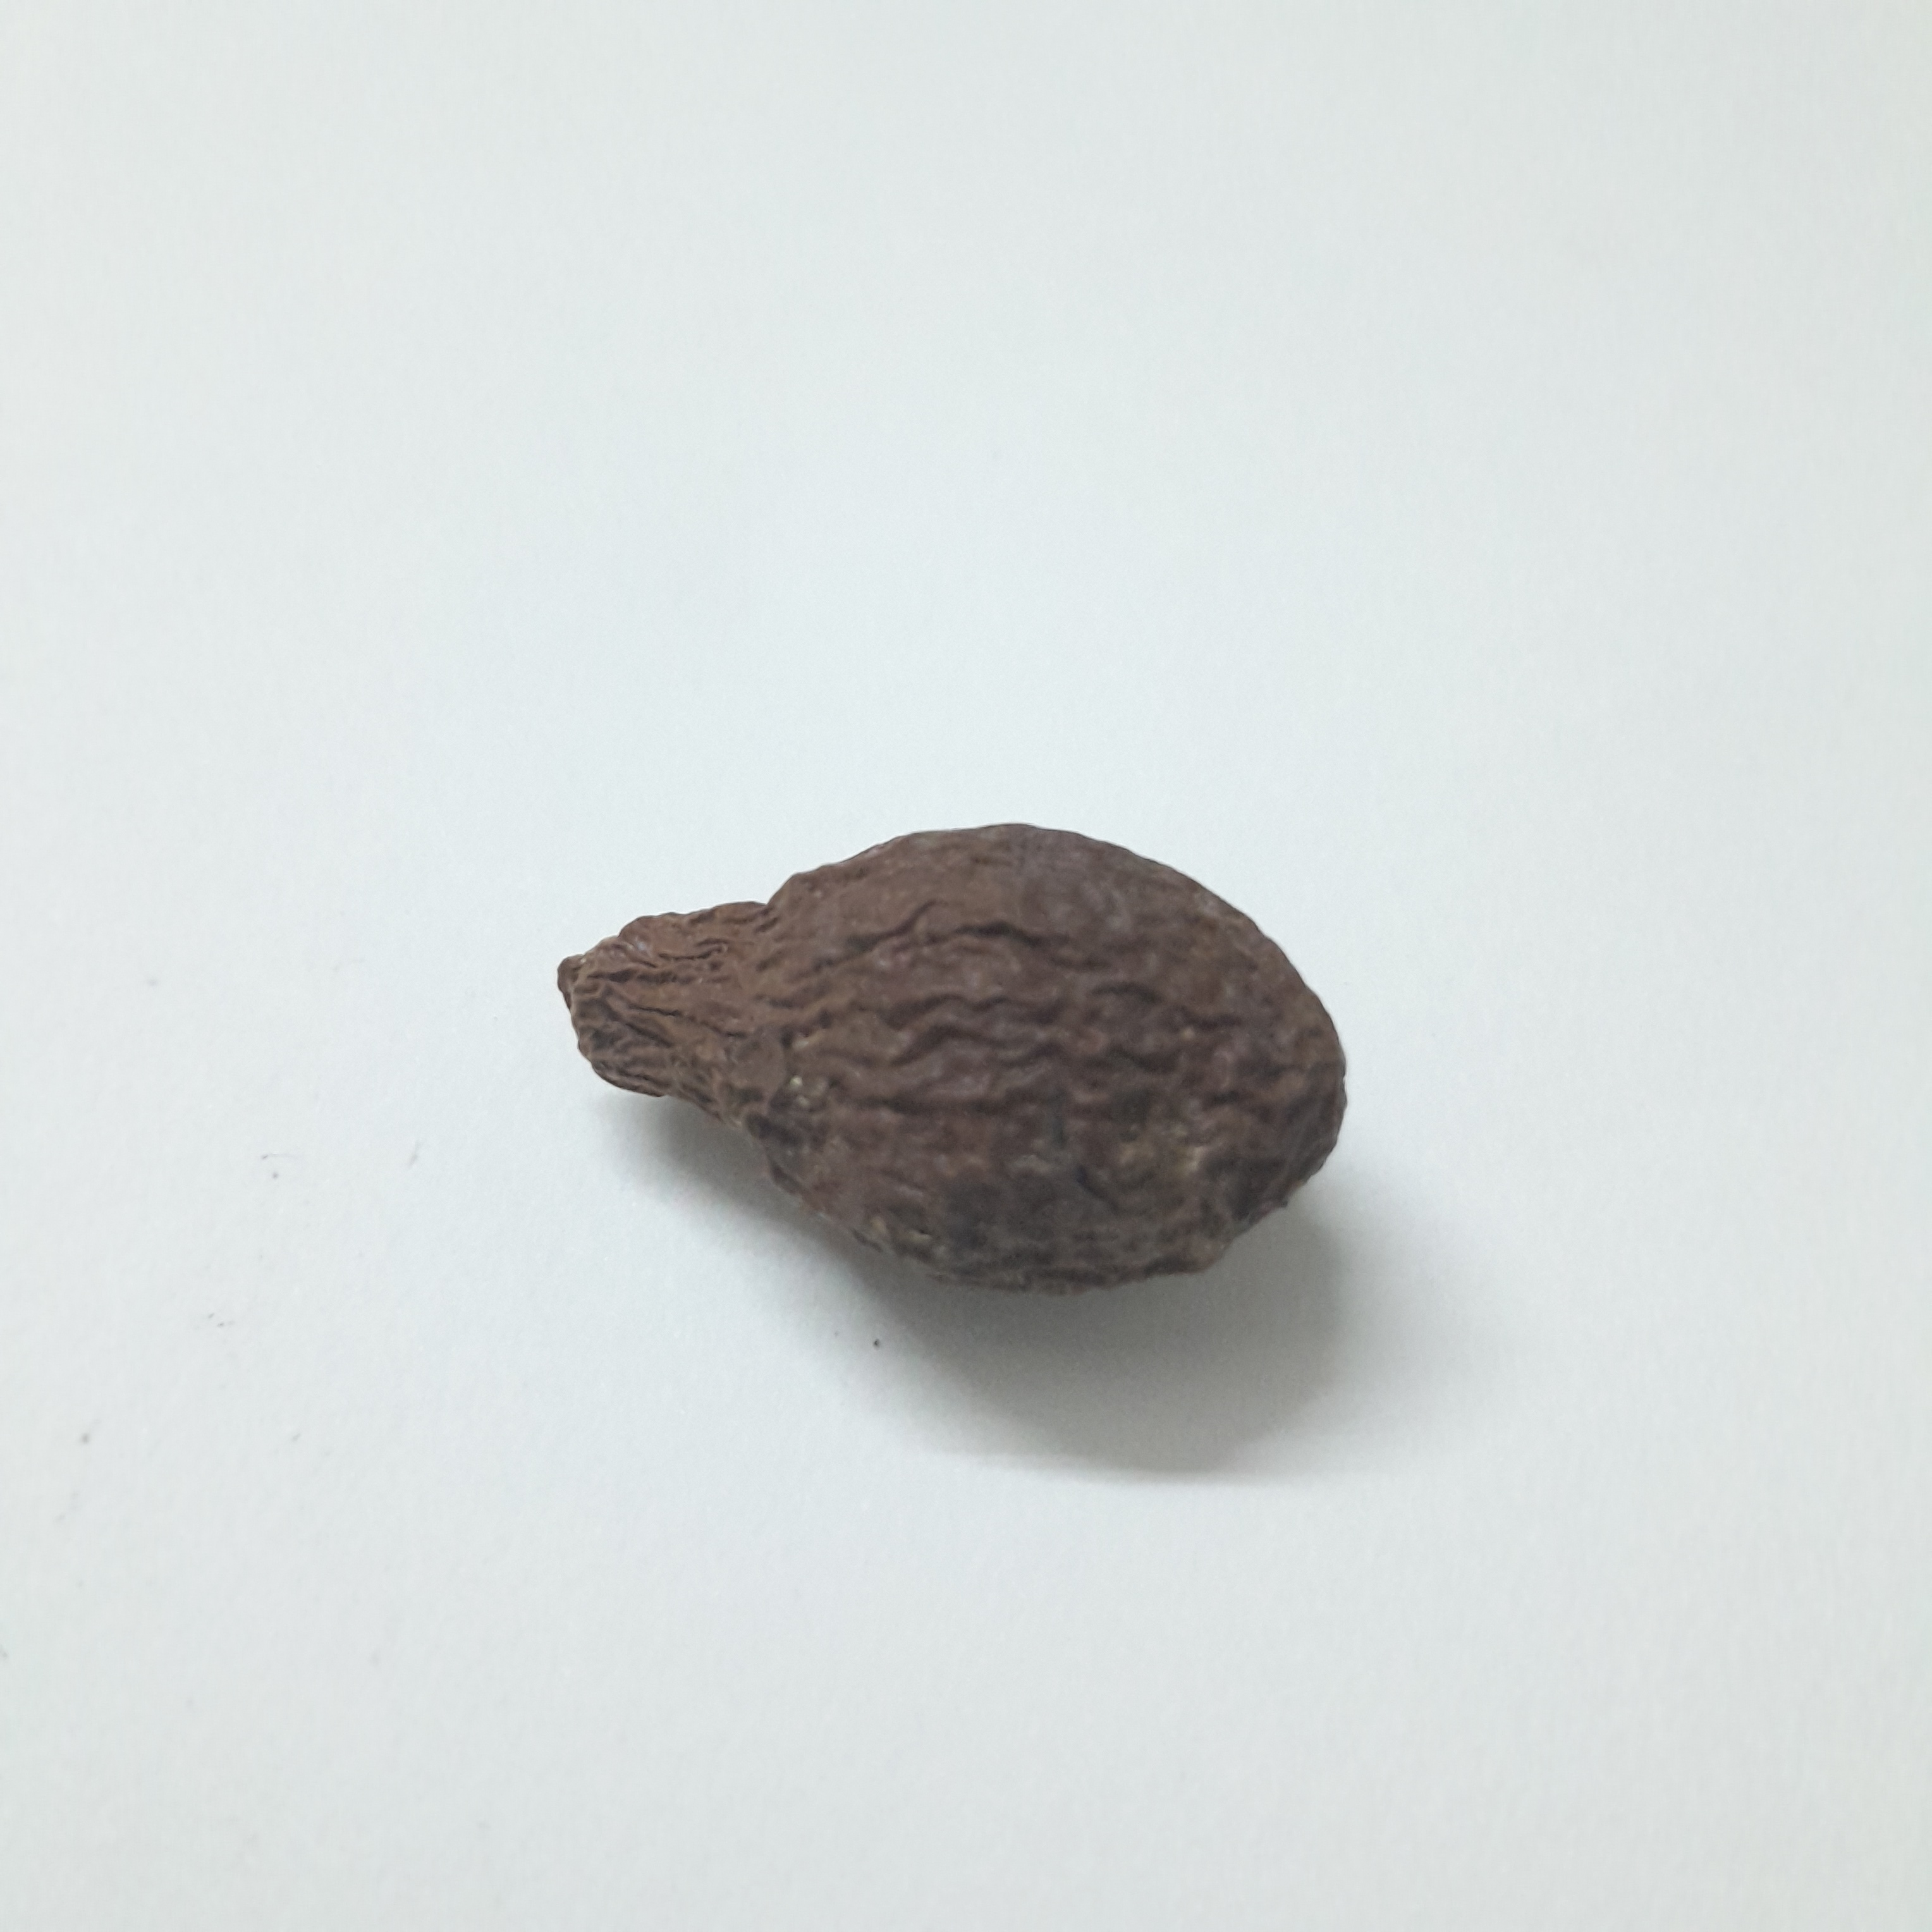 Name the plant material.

niranjanphal
